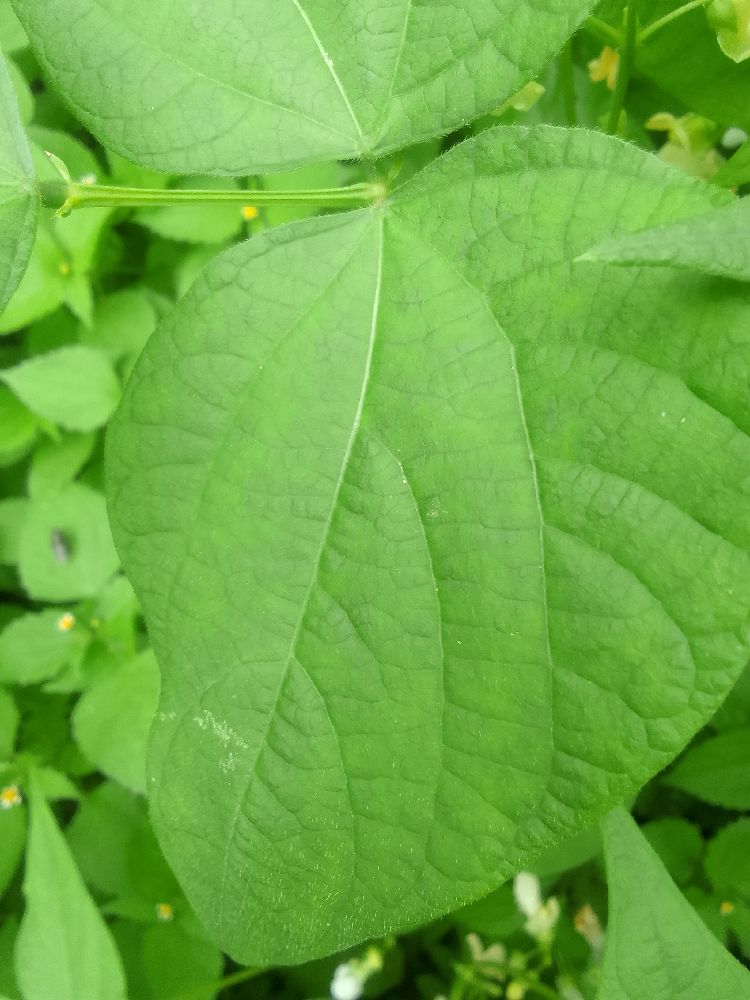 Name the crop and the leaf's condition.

common bean, healthy
